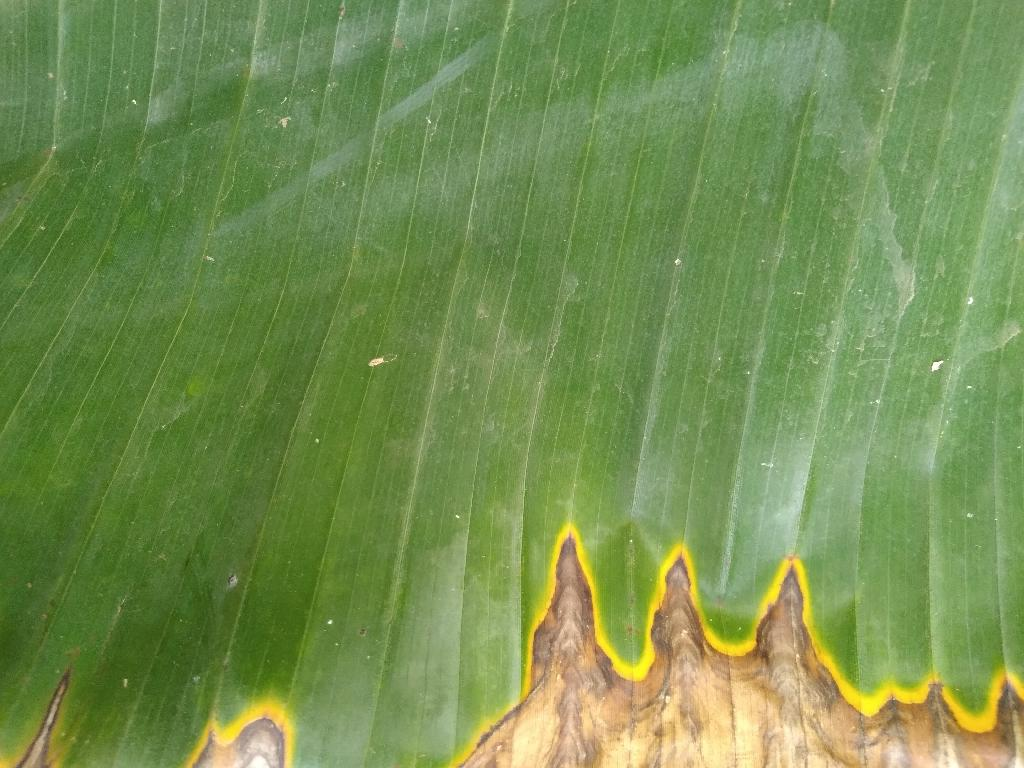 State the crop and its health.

banana, black sigatoka
